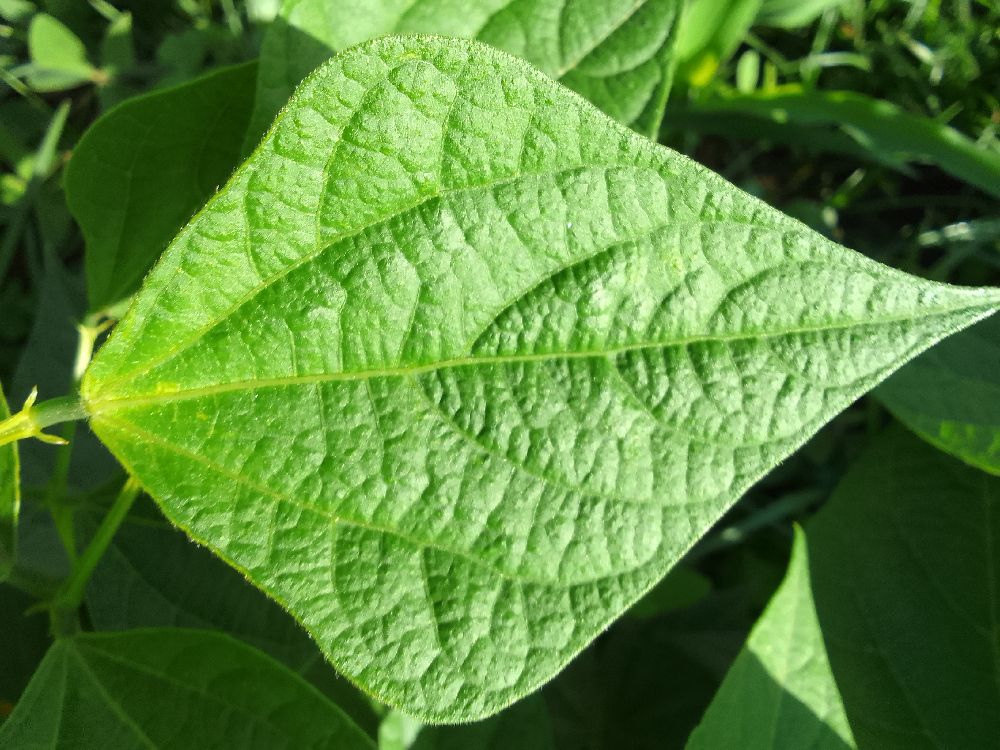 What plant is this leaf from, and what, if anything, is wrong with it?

common bean, healthy
